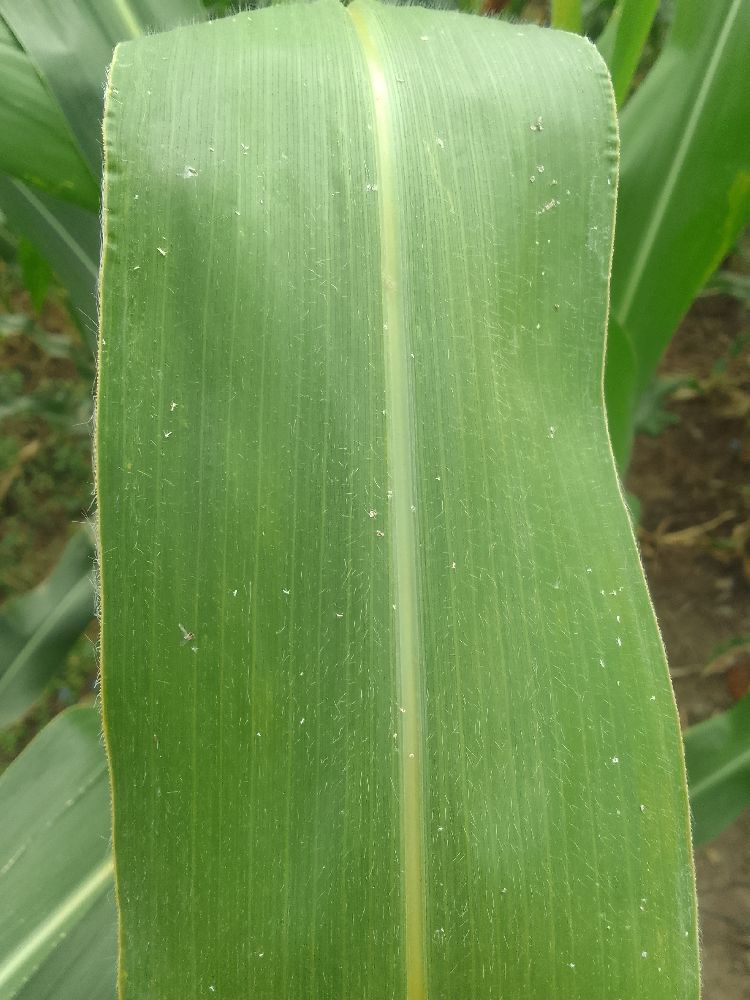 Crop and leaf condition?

maize, healthy
